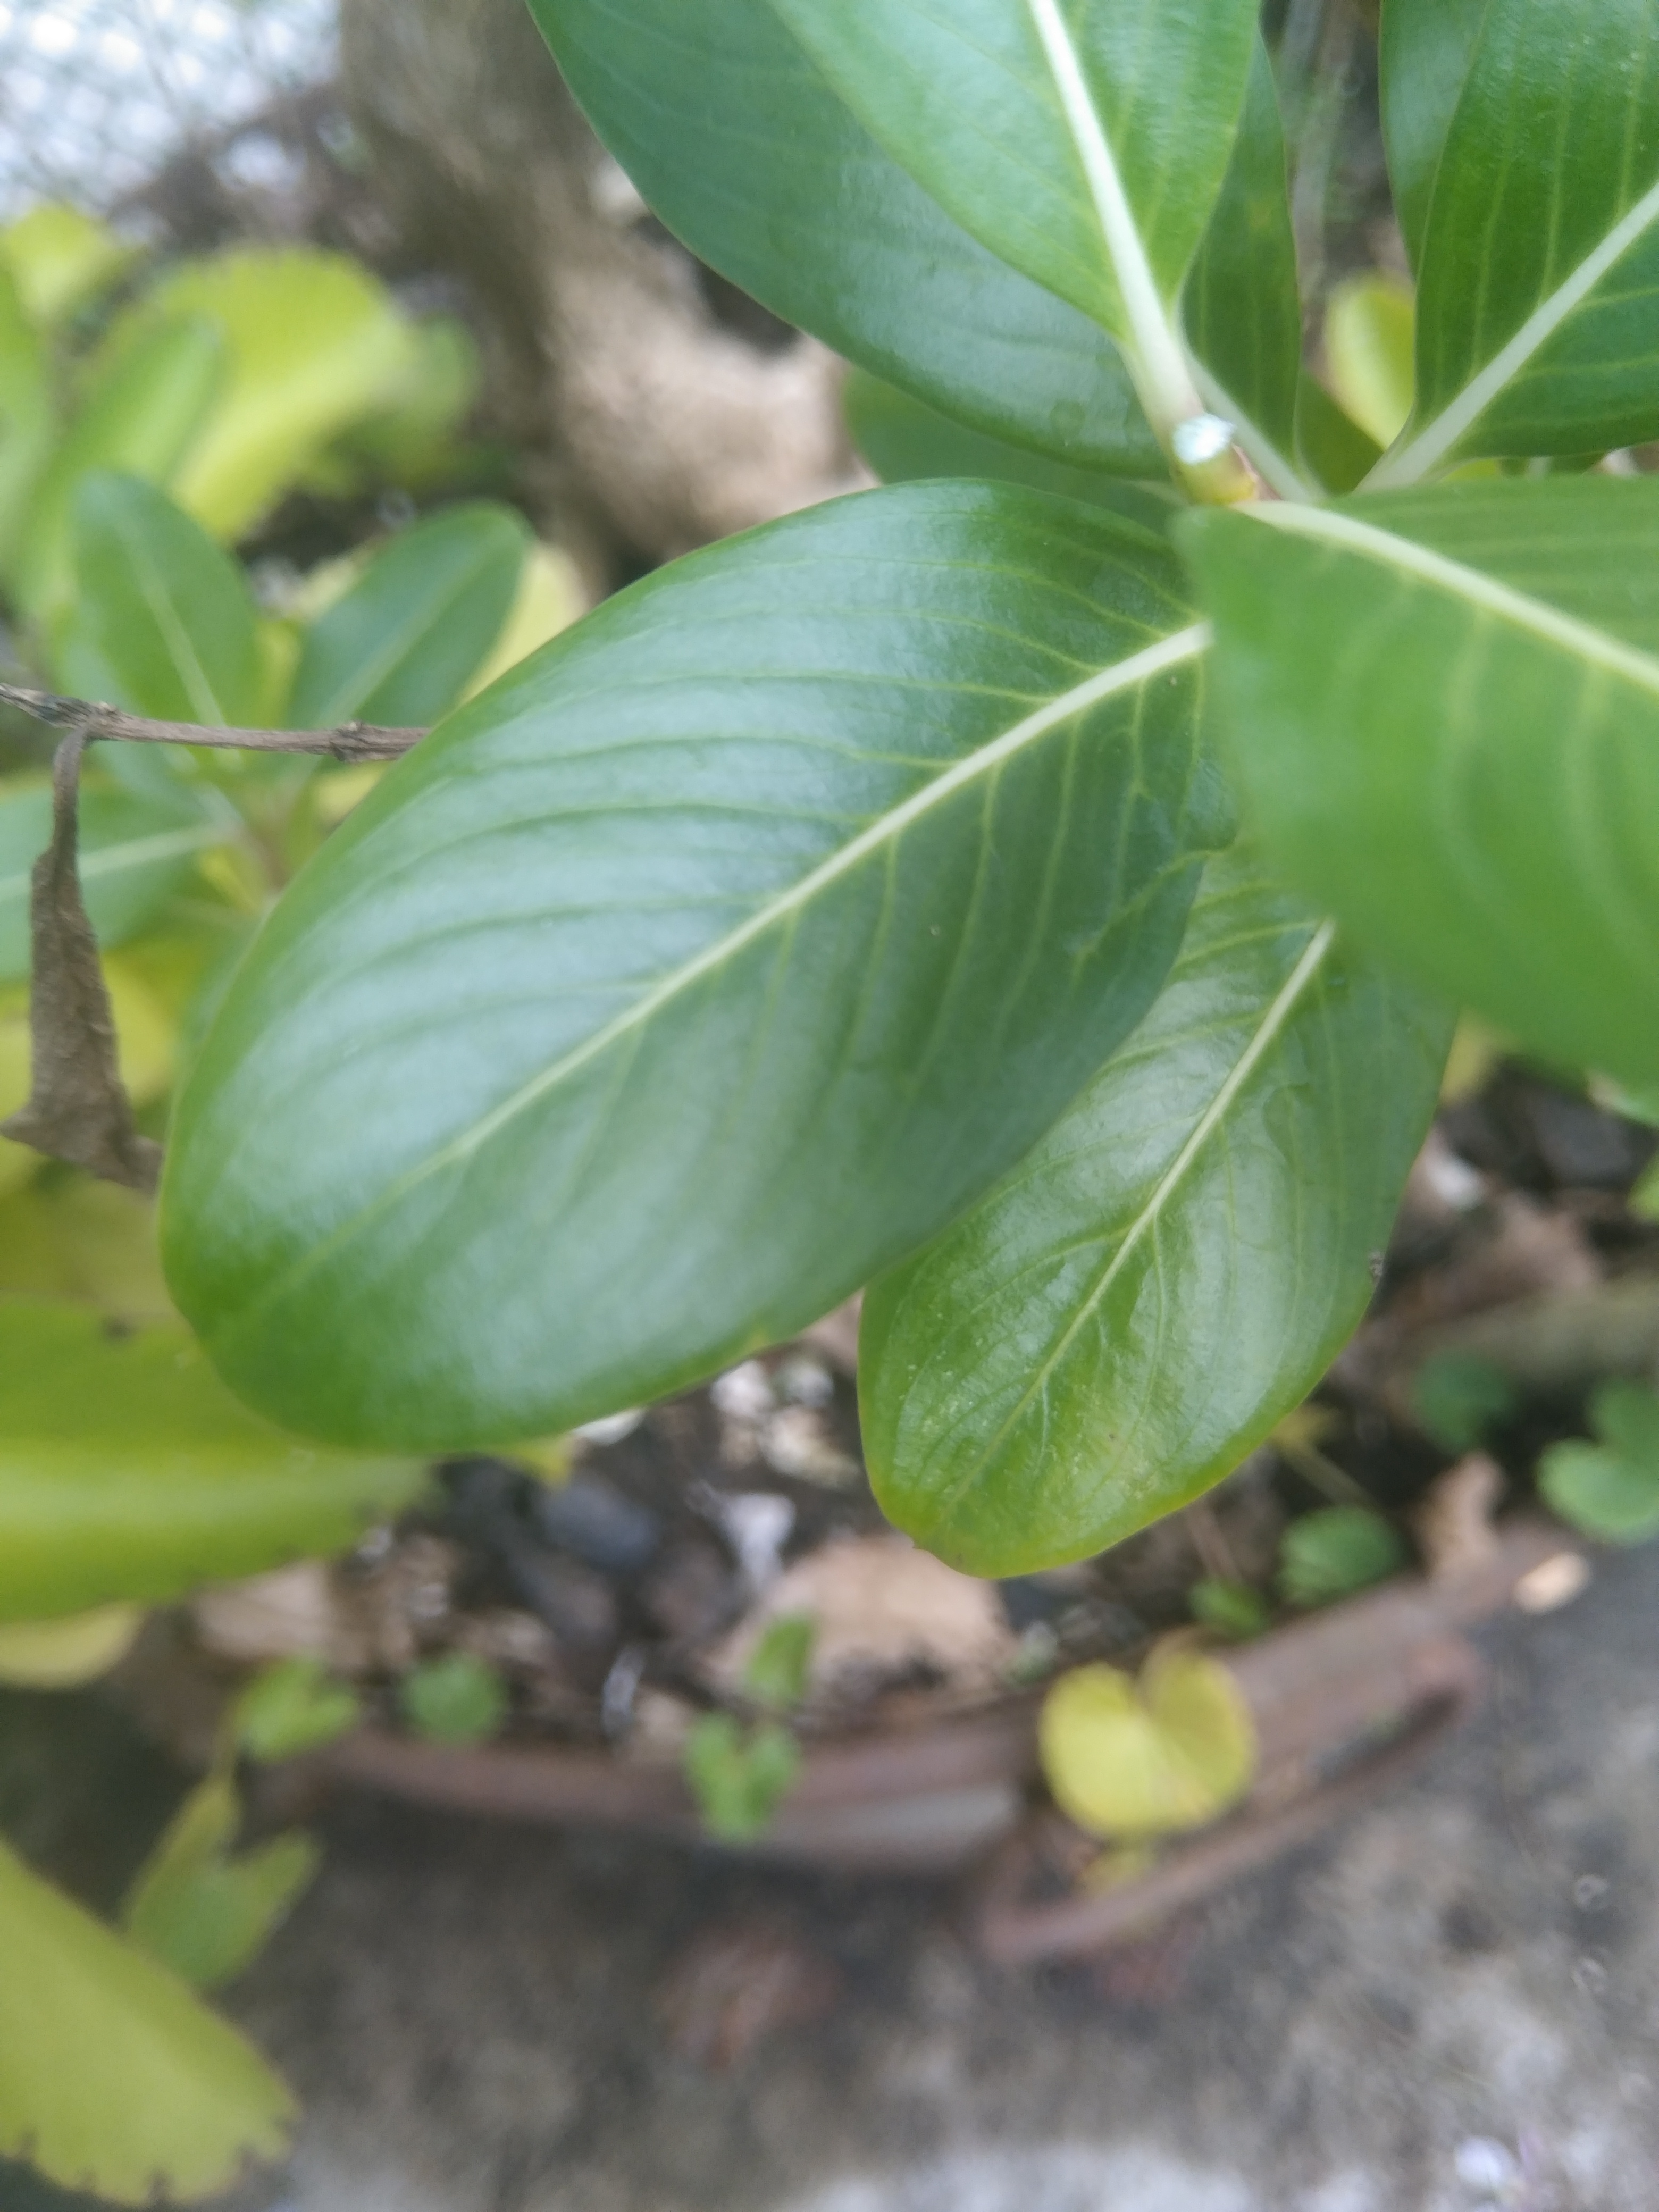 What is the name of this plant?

rose periwinkle
